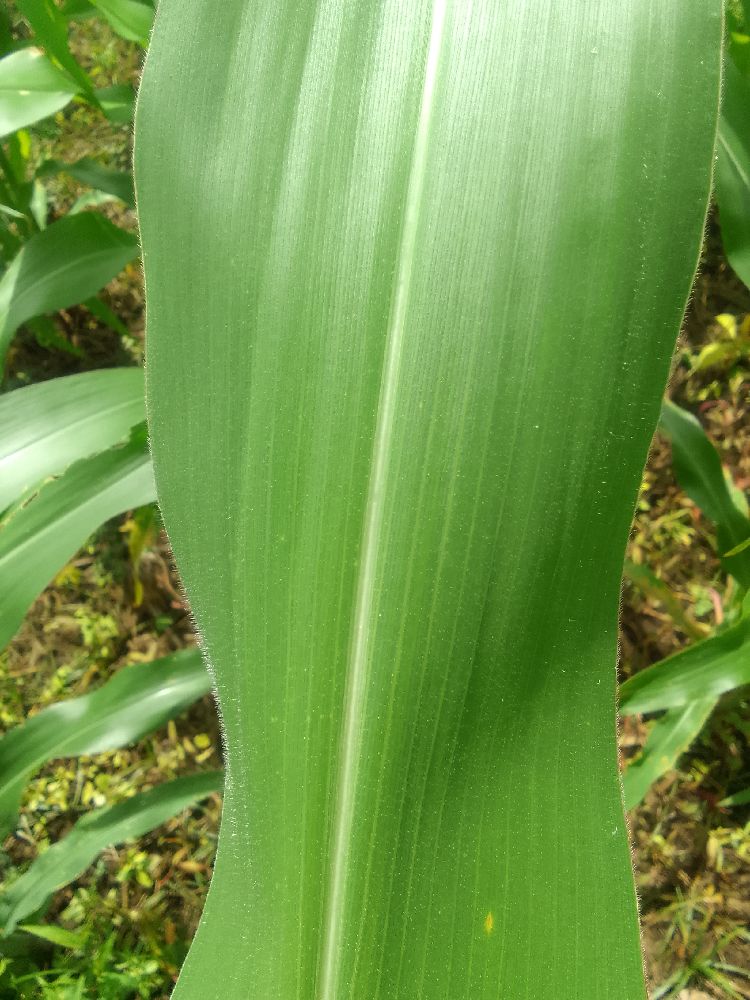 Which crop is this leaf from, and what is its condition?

maize, healthy
